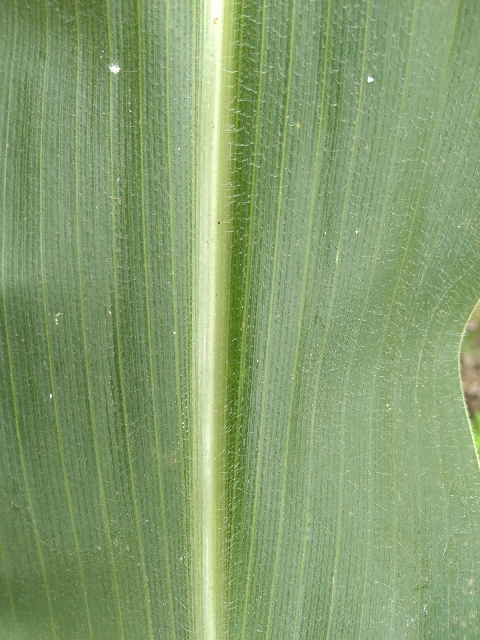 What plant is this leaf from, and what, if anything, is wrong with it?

maize, healthy
